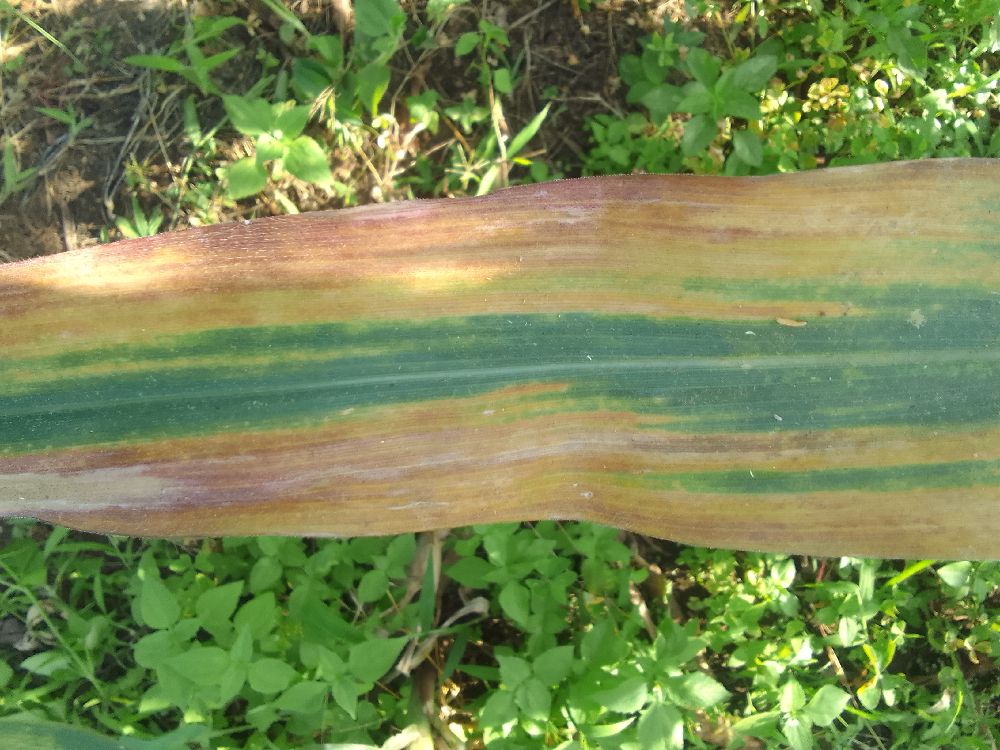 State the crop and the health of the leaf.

maize, maize lethal necrosis
